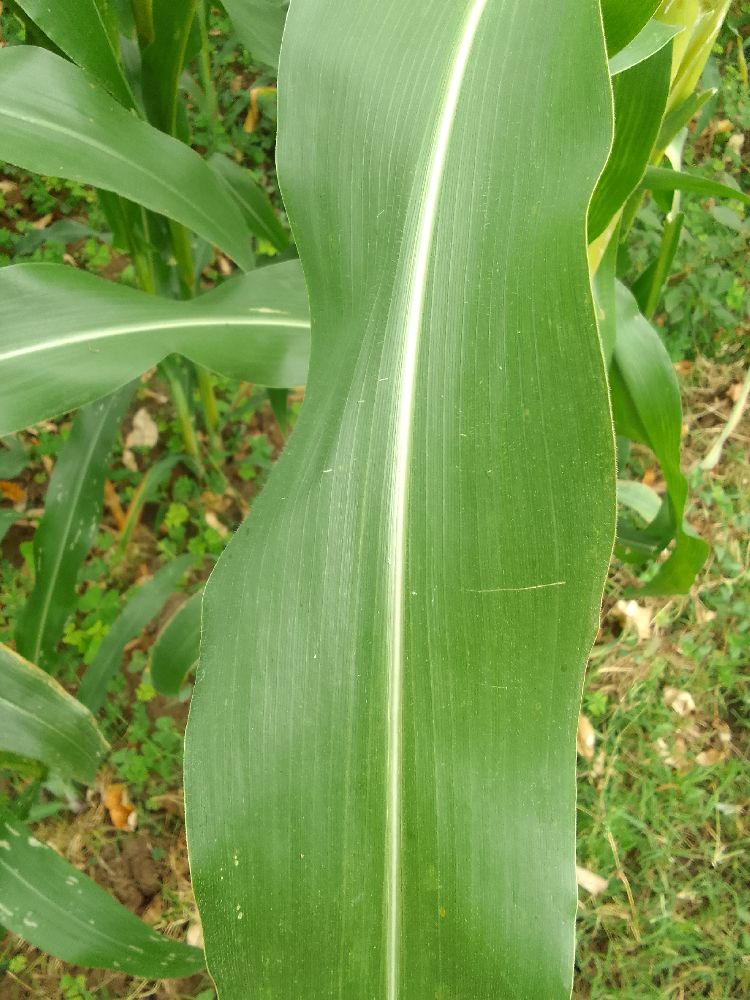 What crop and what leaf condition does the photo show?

maize, healthy
